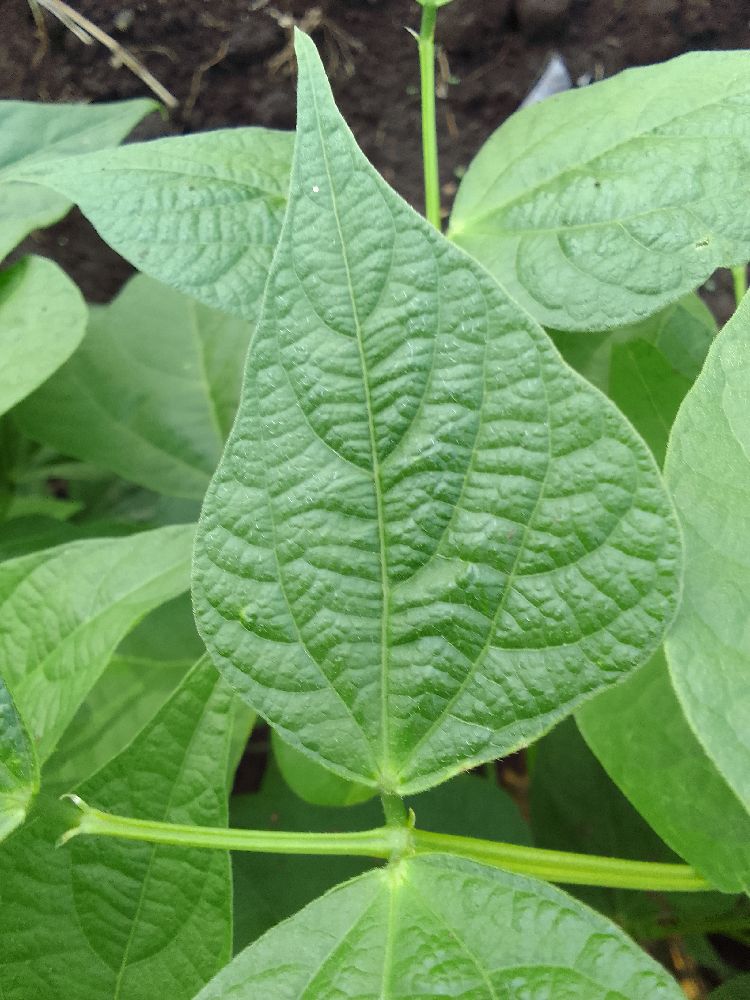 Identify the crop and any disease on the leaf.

common bean, healthy
